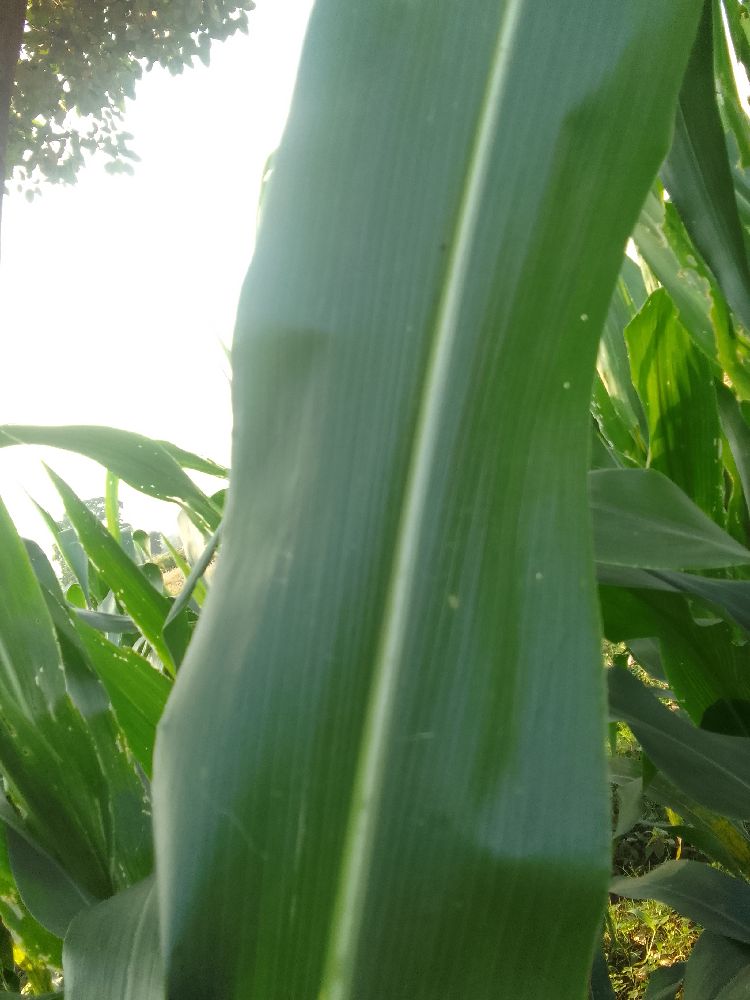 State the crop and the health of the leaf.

maize, healthy
